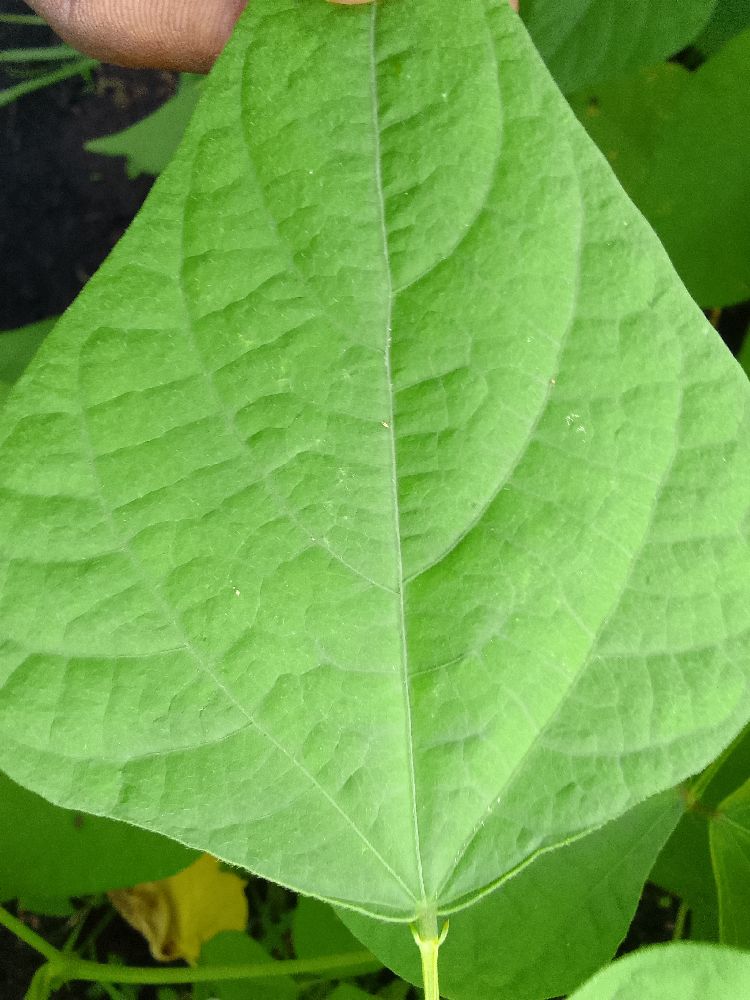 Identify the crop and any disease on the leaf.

common bean, healthy
